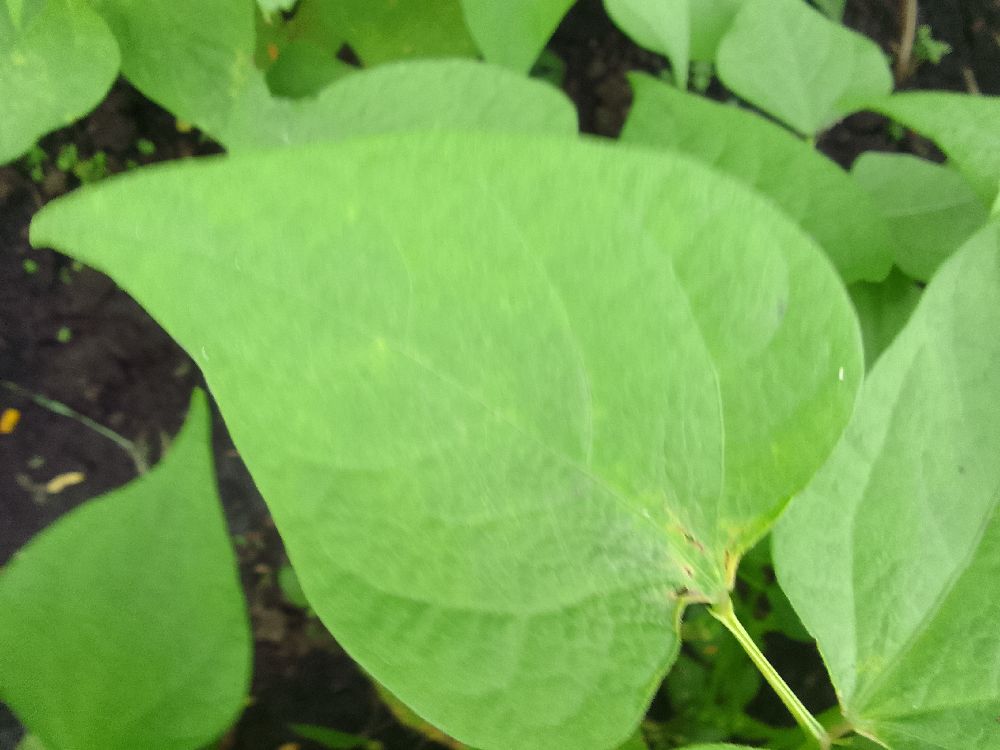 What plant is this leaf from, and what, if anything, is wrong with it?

common bean, healthy
